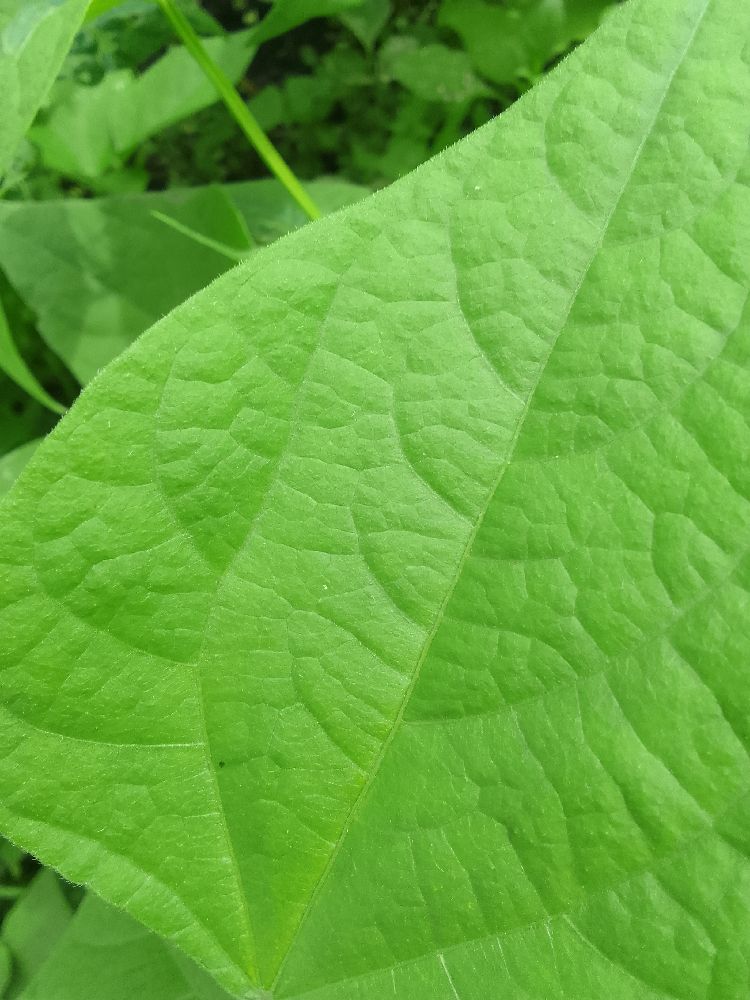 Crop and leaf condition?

common bean, healthy
